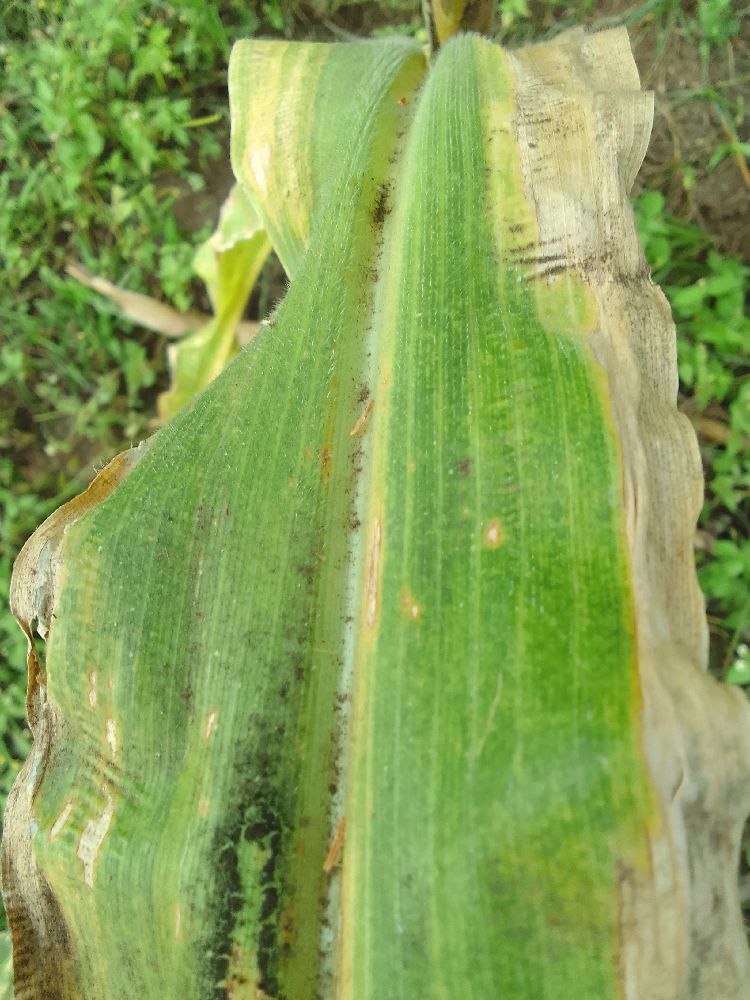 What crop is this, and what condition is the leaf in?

maize, maize lethal necrosis
